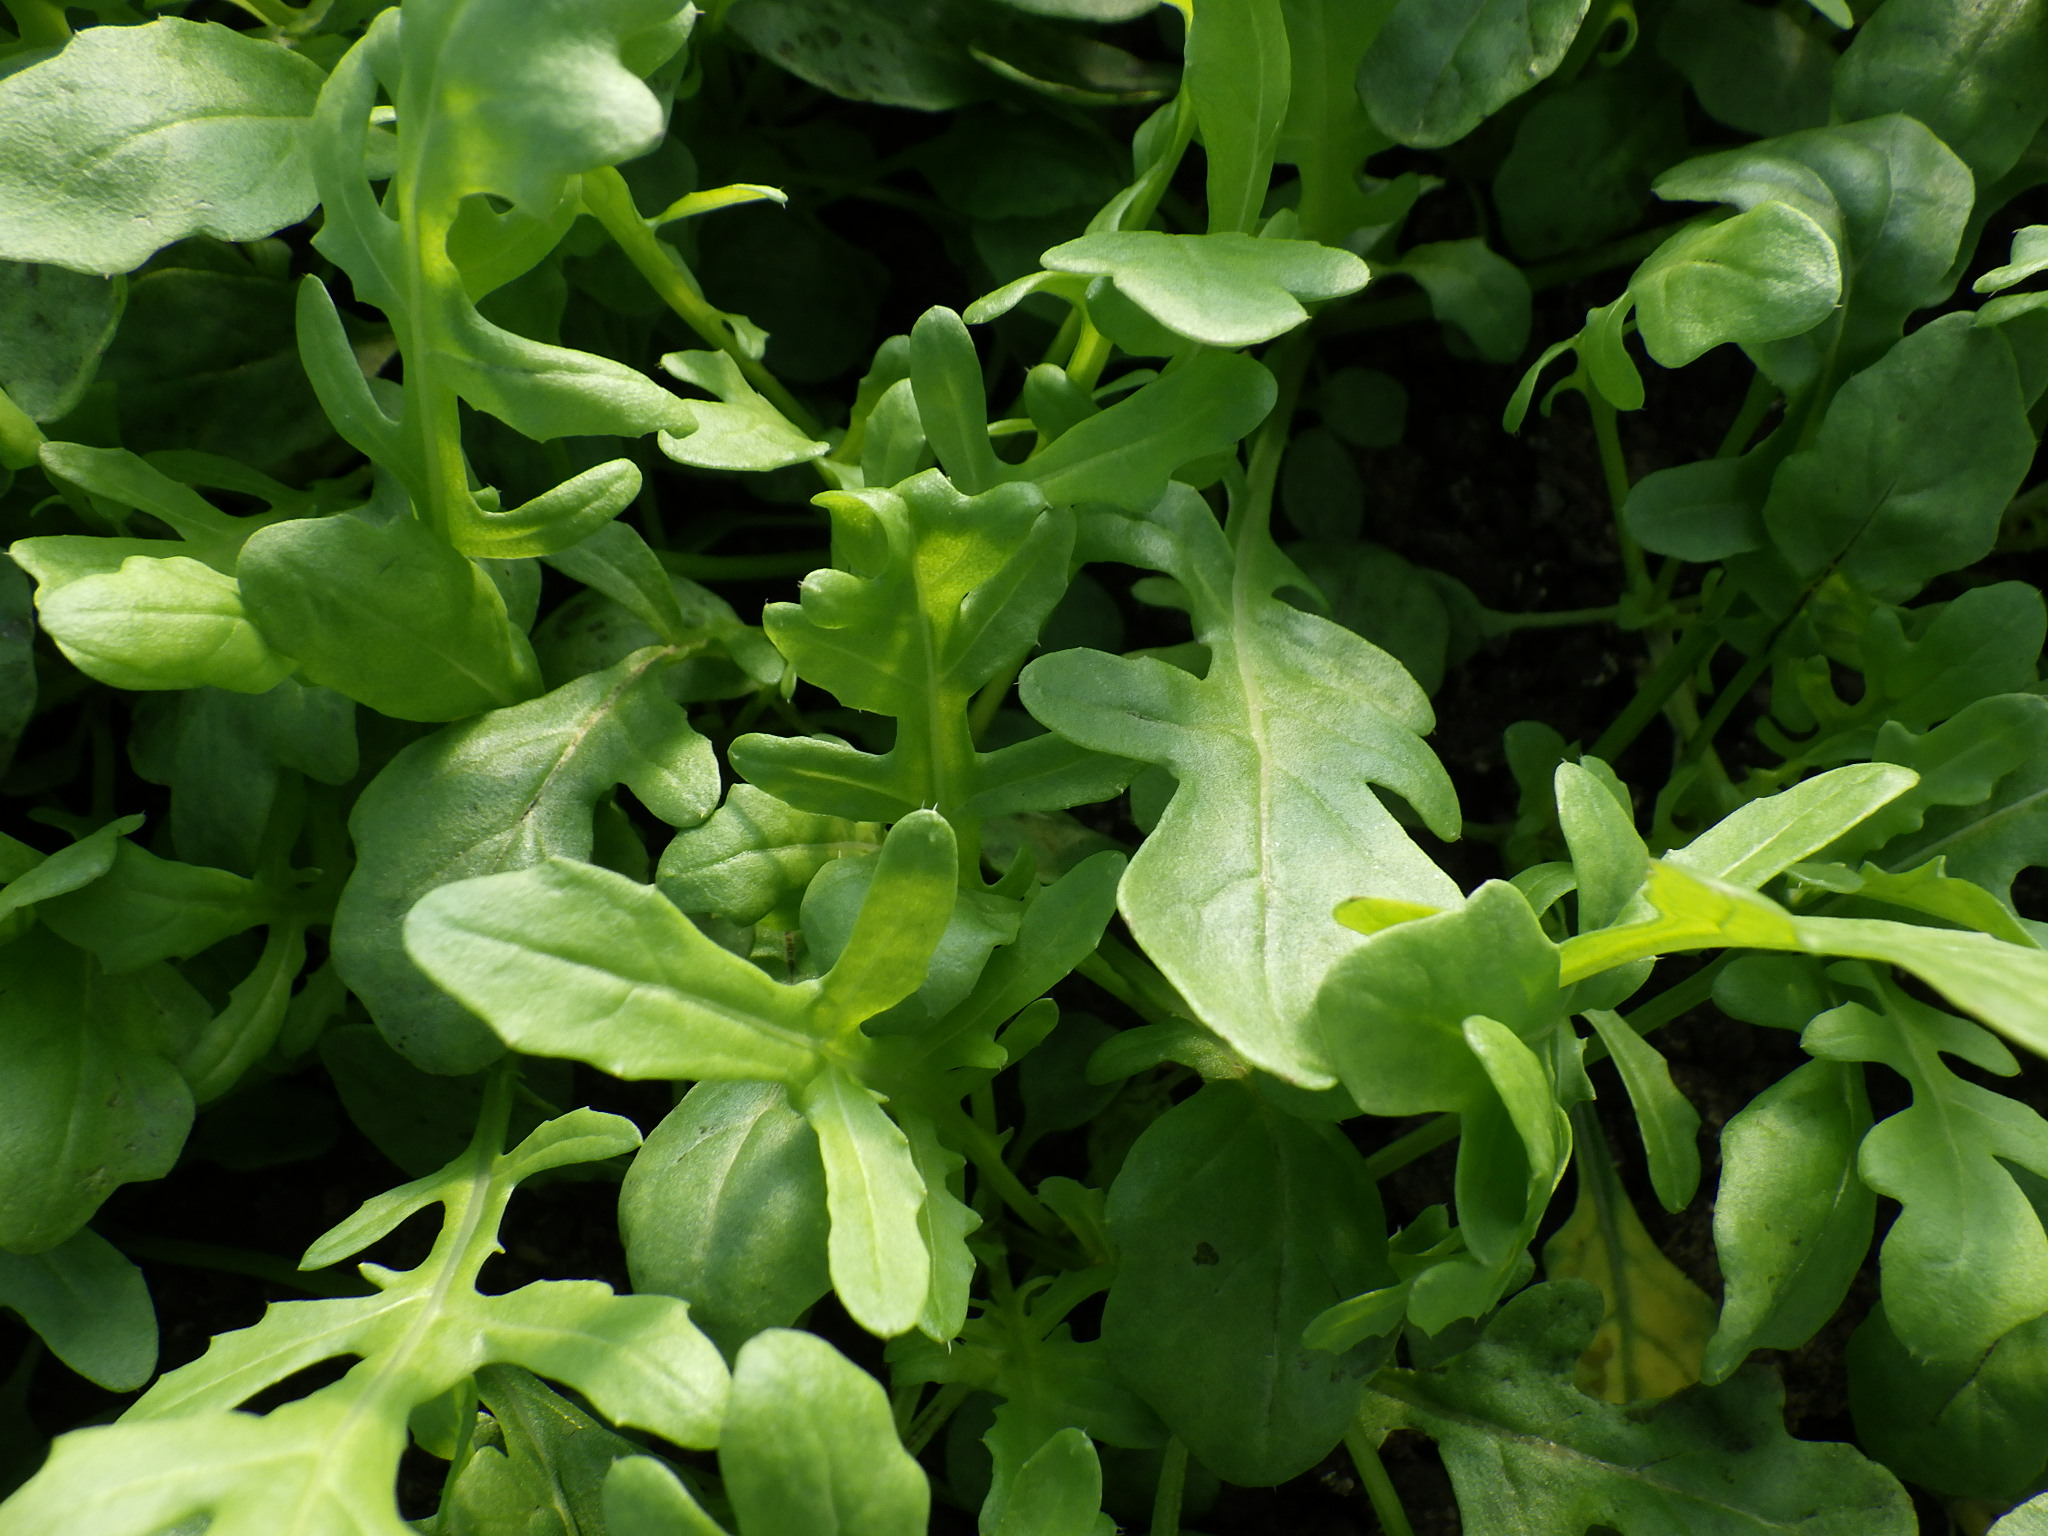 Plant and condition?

rocket, black spot, unknown
